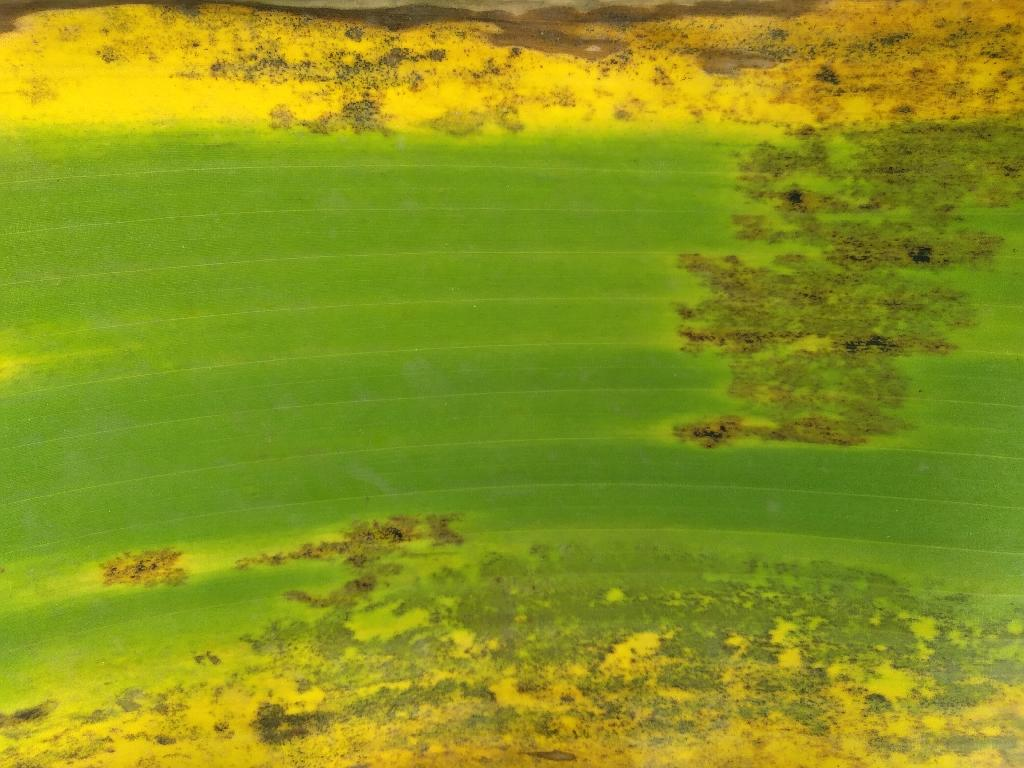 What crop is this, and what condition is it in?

banana, black sigatoka
